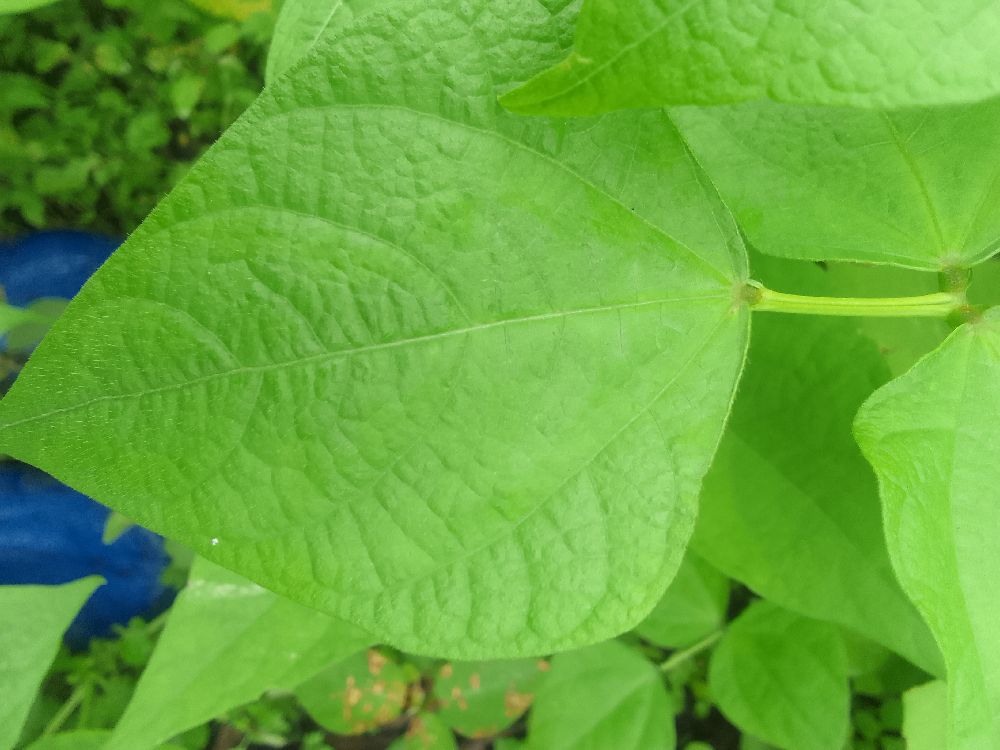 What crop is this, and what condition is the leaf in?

common bean, healthy
